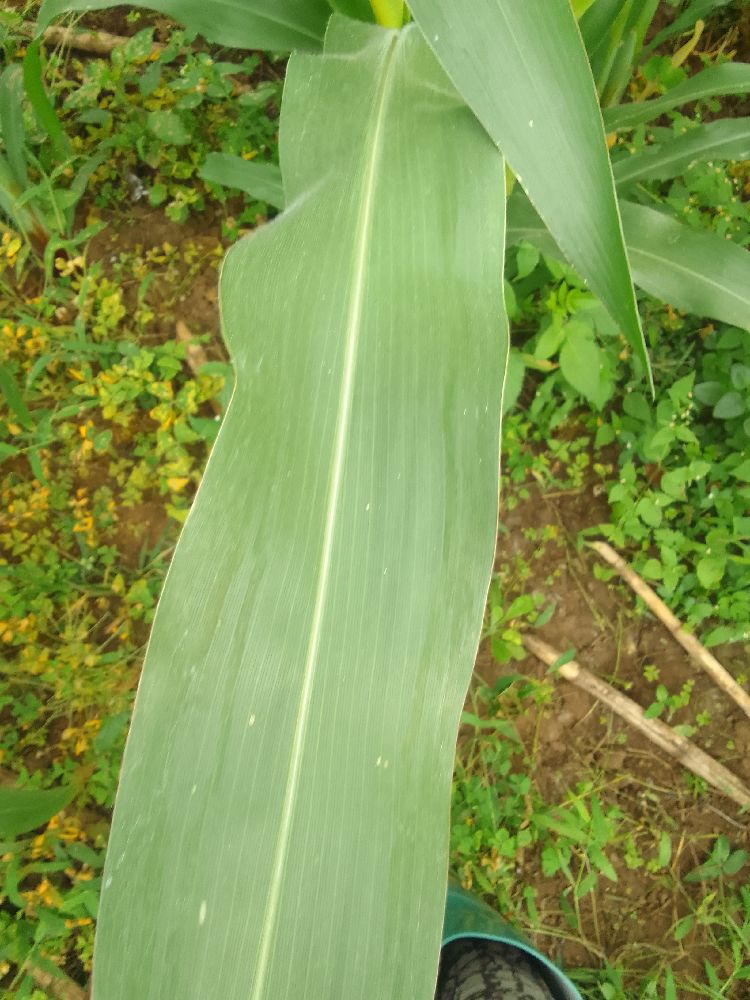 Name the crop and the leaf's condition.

maize, healthy
